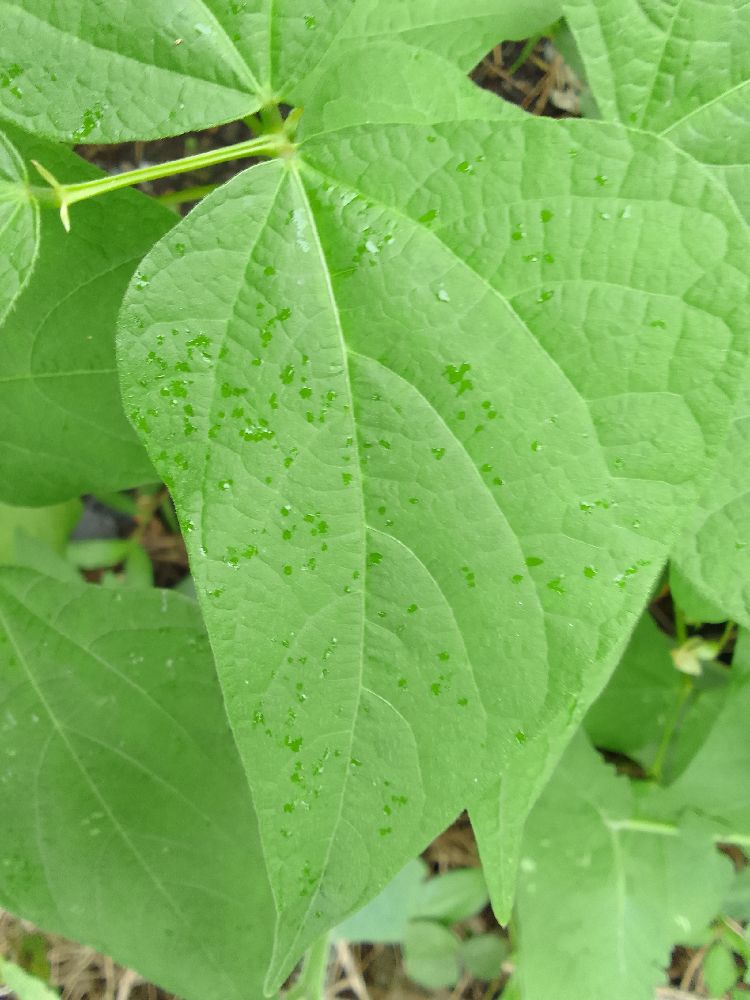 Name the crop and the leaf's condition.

common bean, healthy
